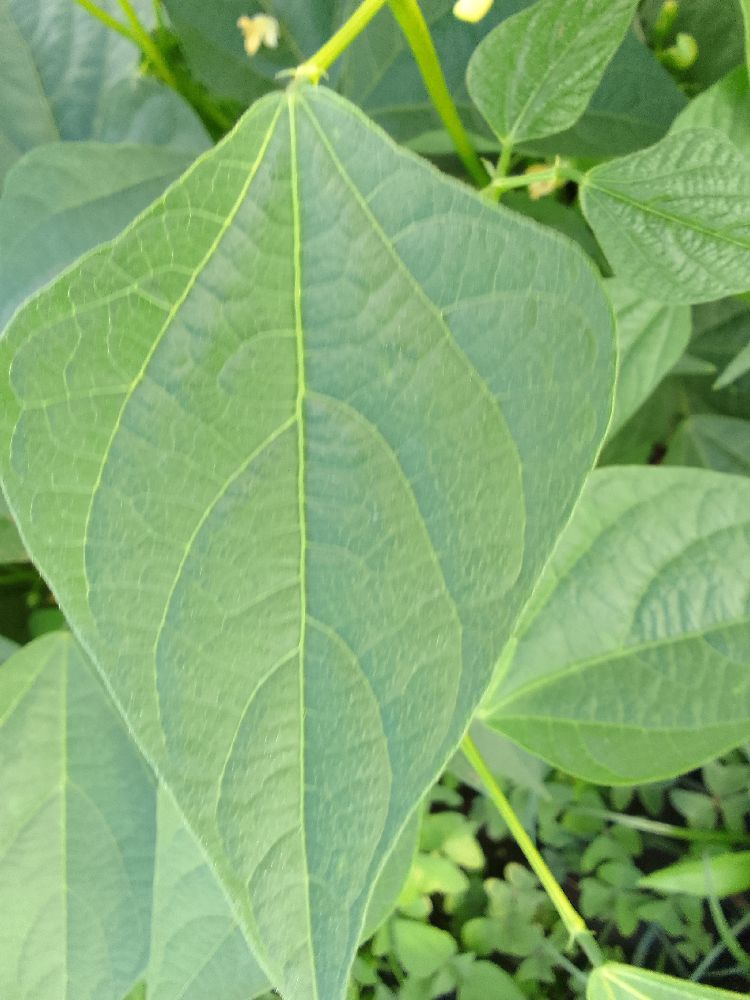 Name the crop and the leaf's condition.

common bean, healthy
